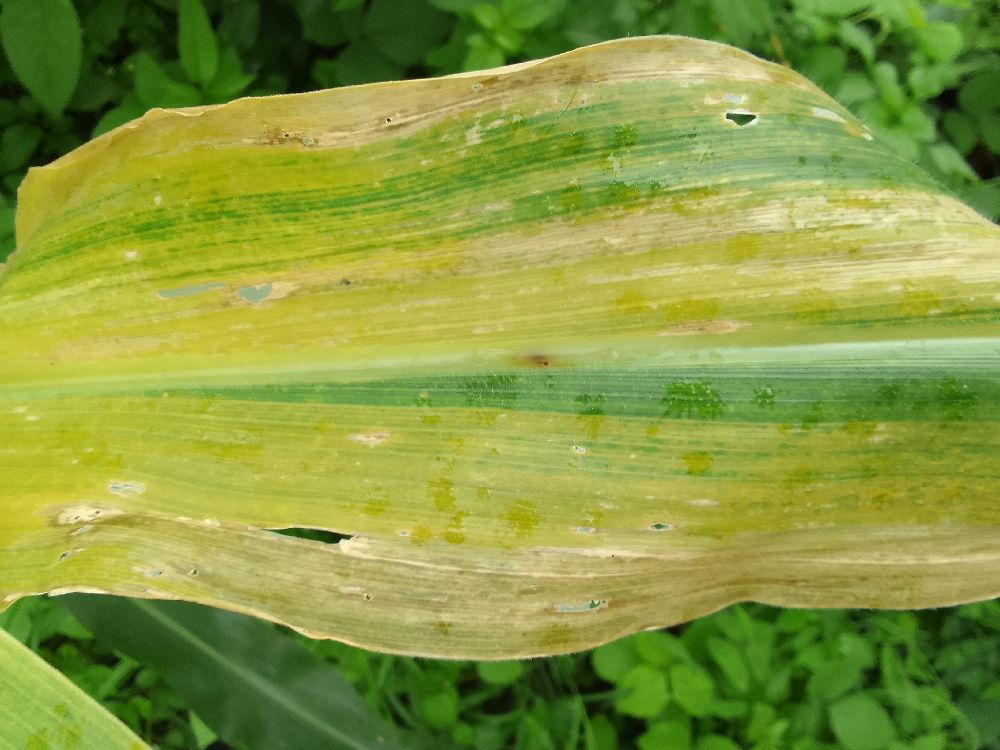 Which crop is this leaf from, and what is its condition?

maize, healthy
